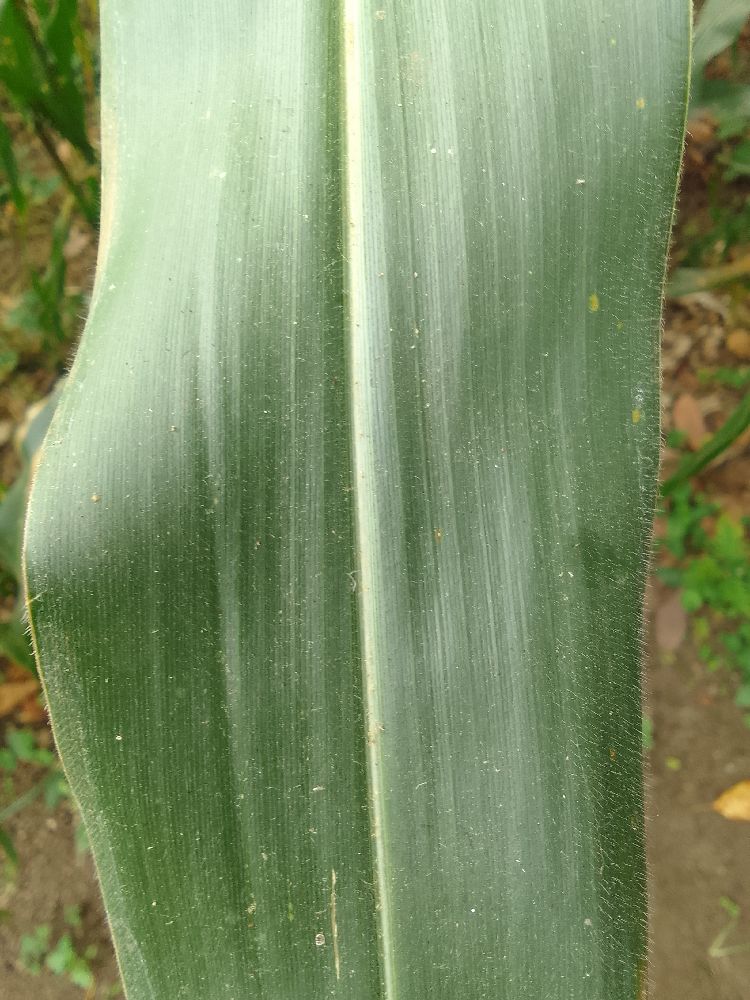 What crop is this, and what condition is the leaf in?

maize, healthy
